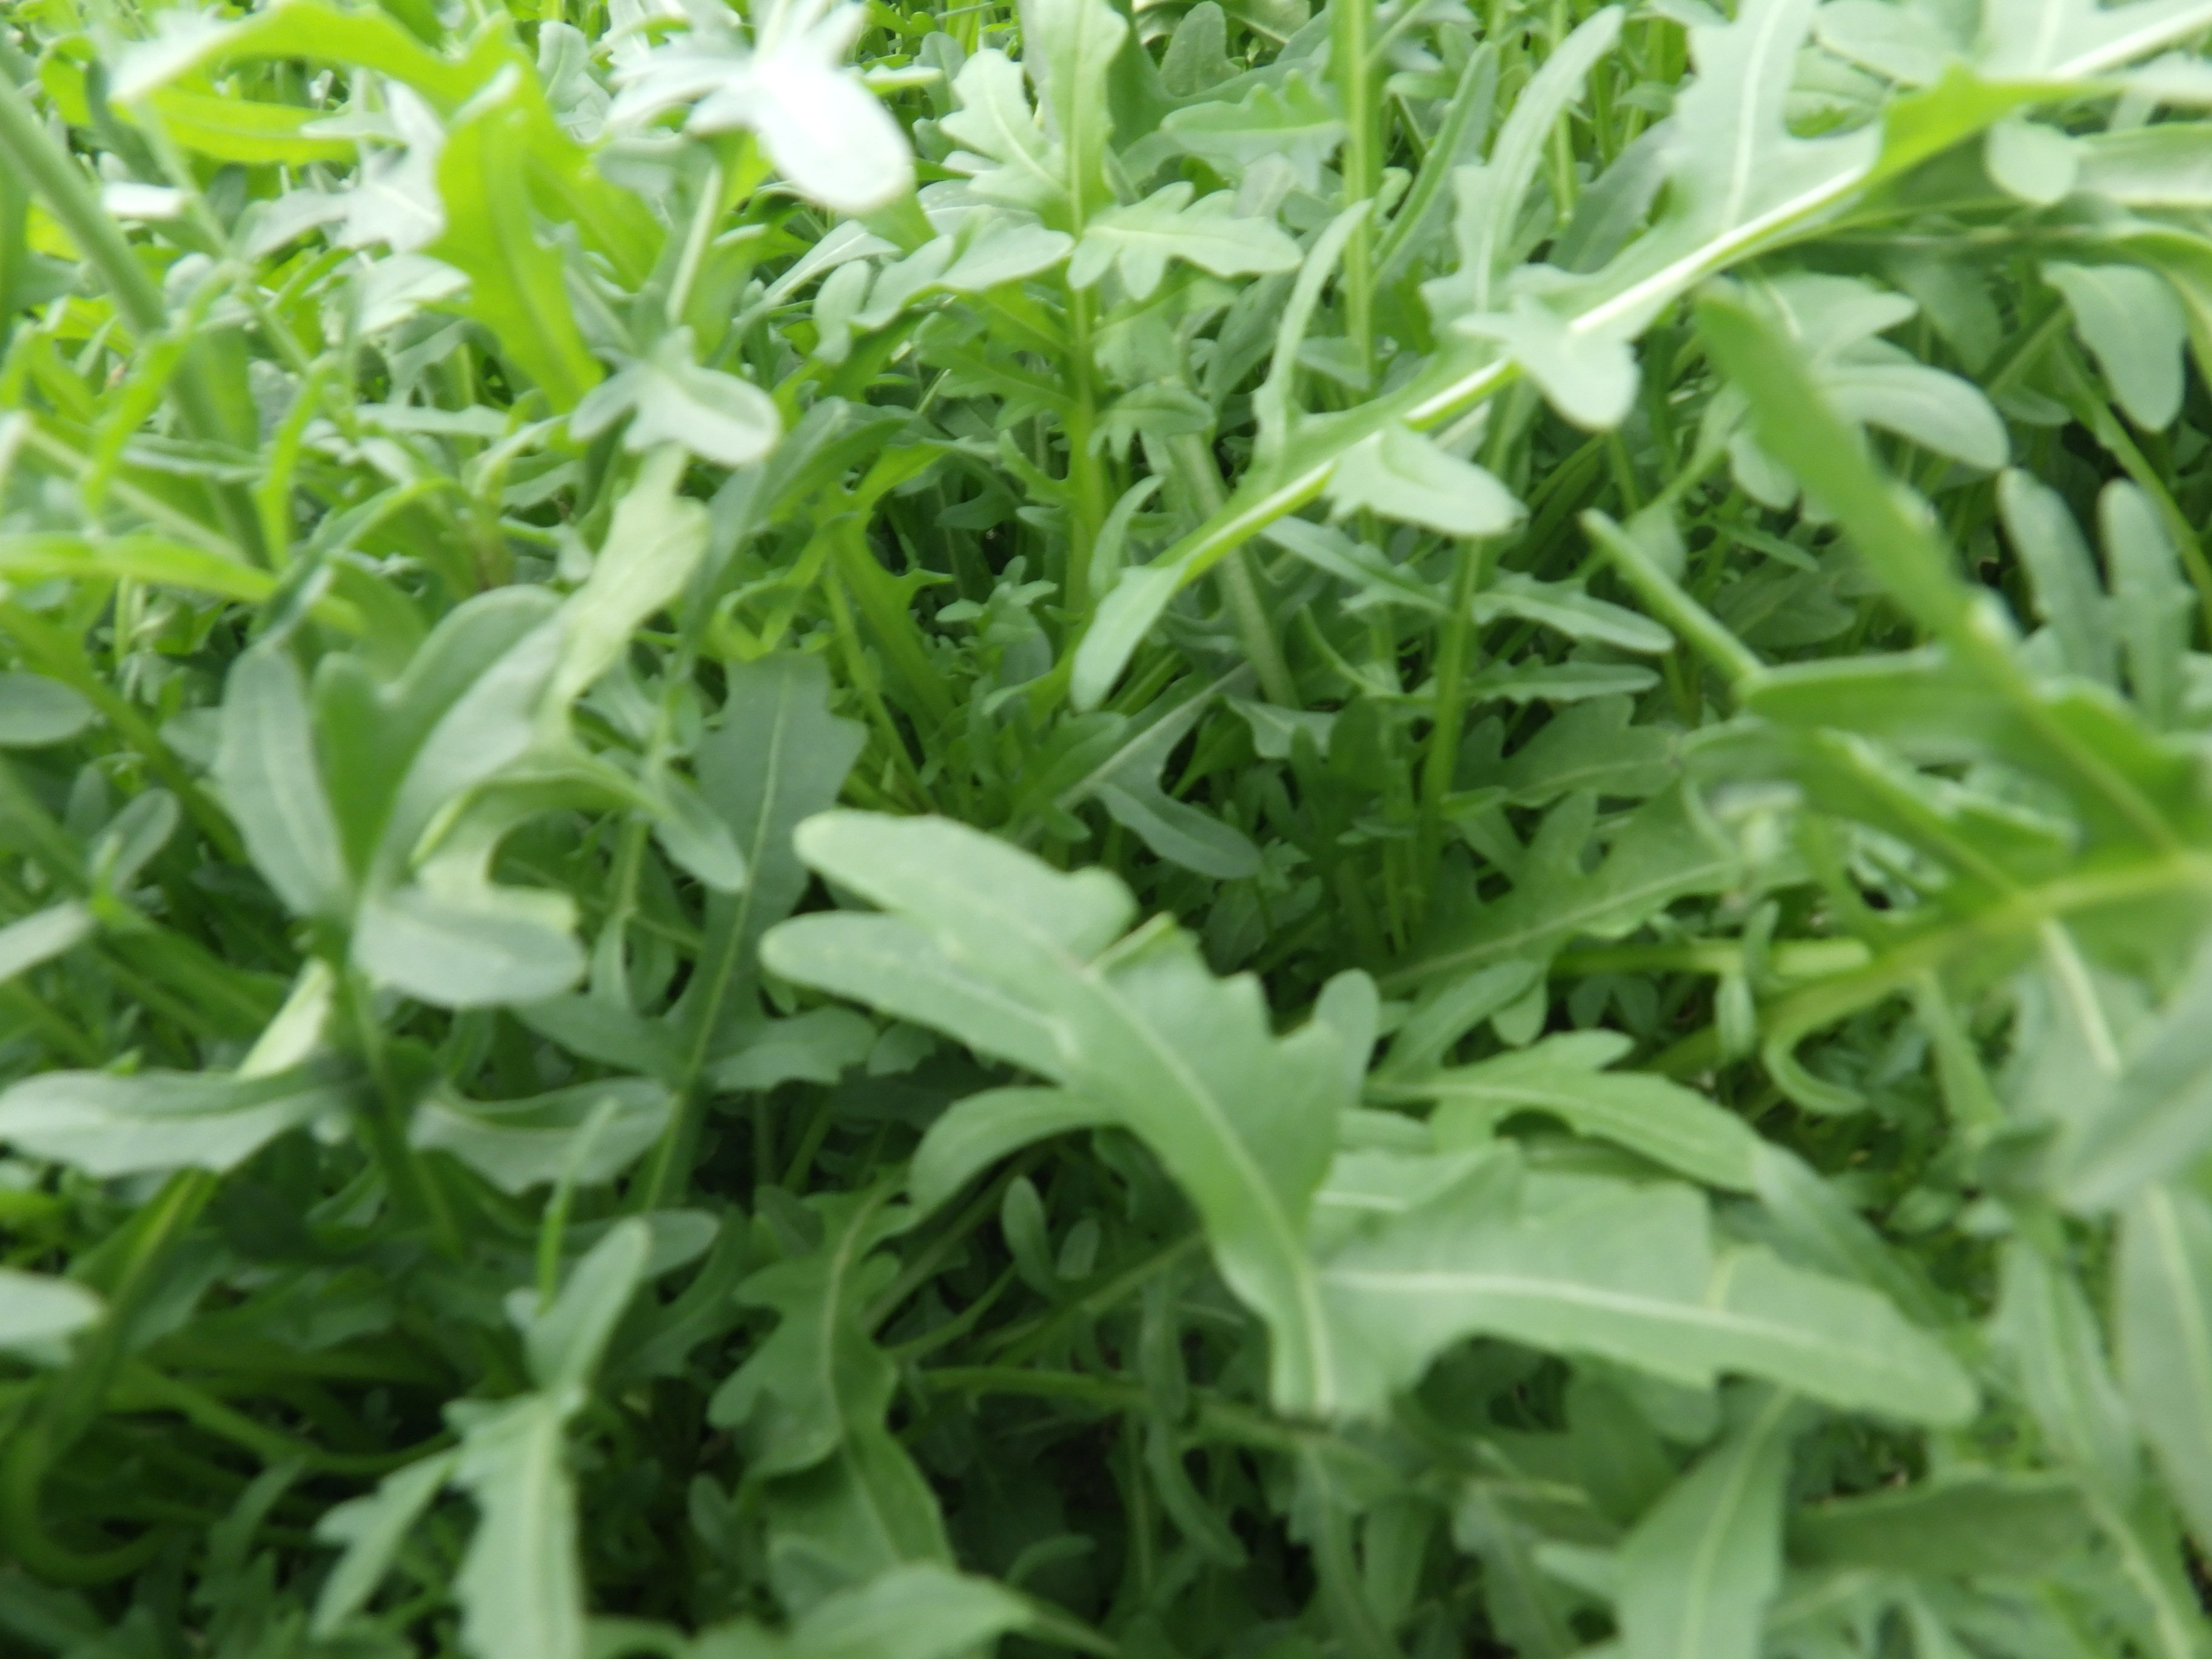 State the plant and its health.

rocket, healthy
